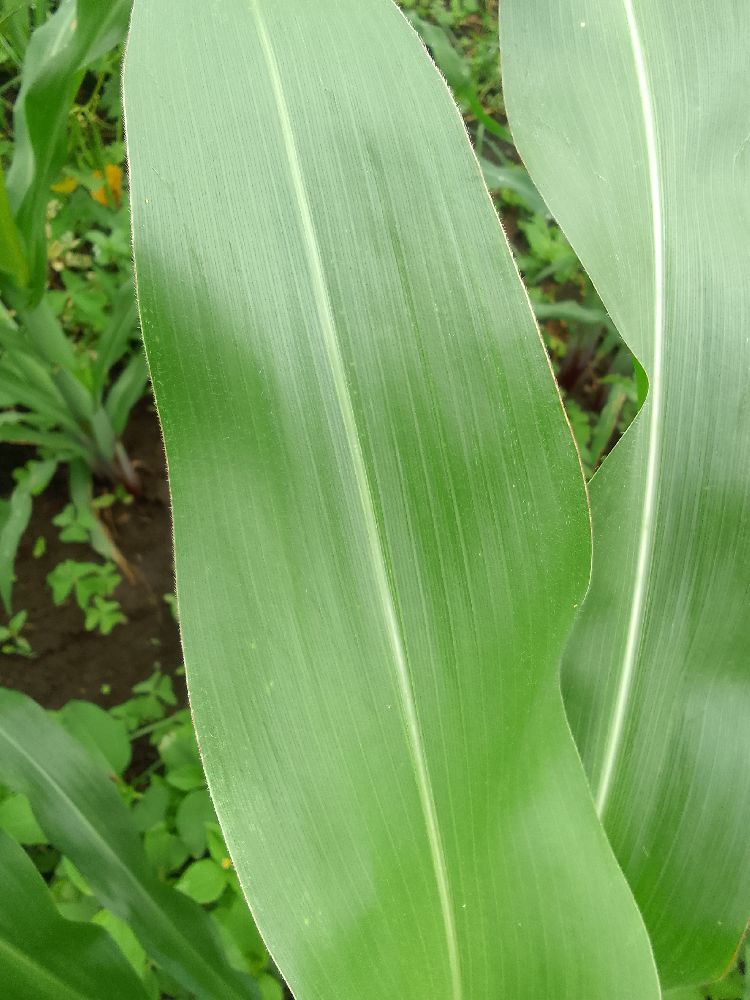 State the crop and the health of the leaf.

maize, healthy
